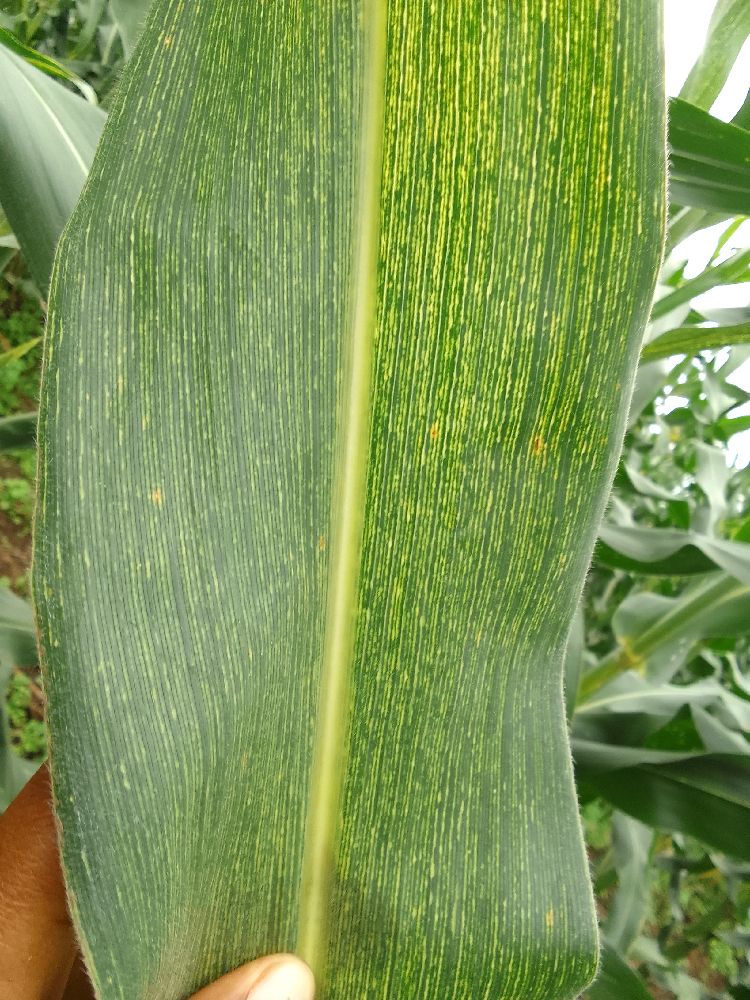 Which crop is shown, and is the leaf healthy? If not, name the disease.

maize, maize streak virus
